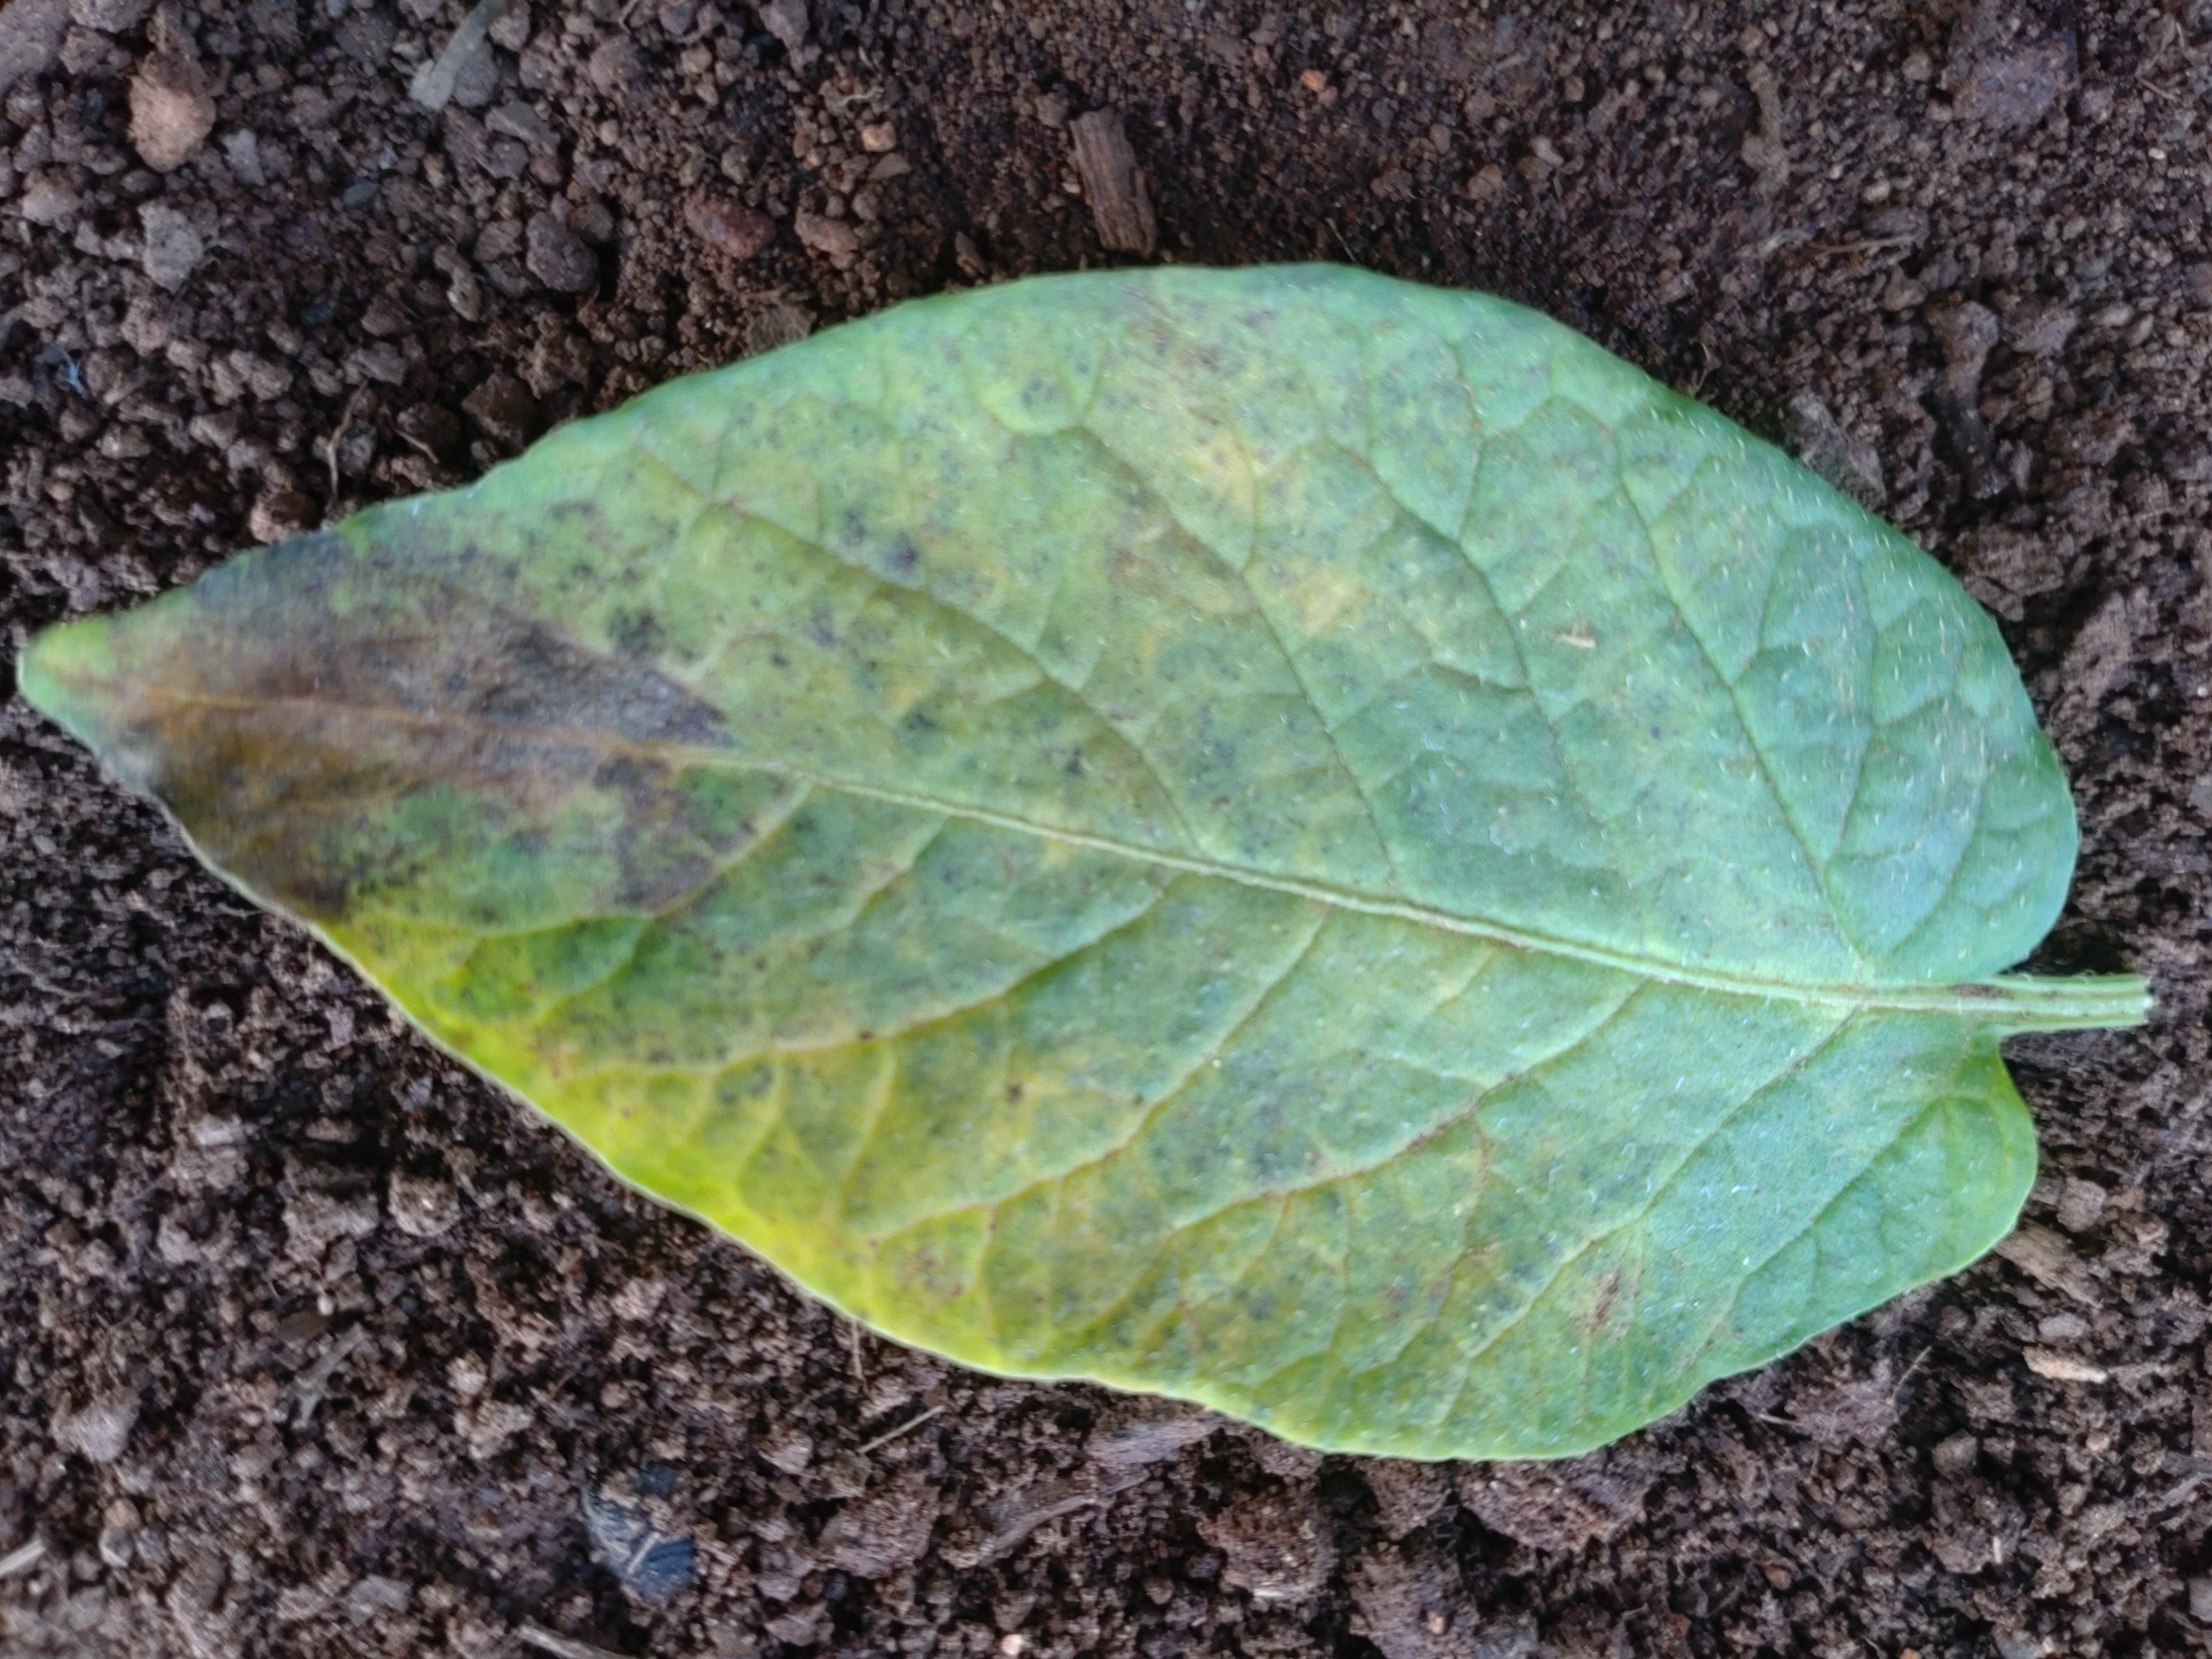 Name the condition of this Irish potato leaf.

late blight
